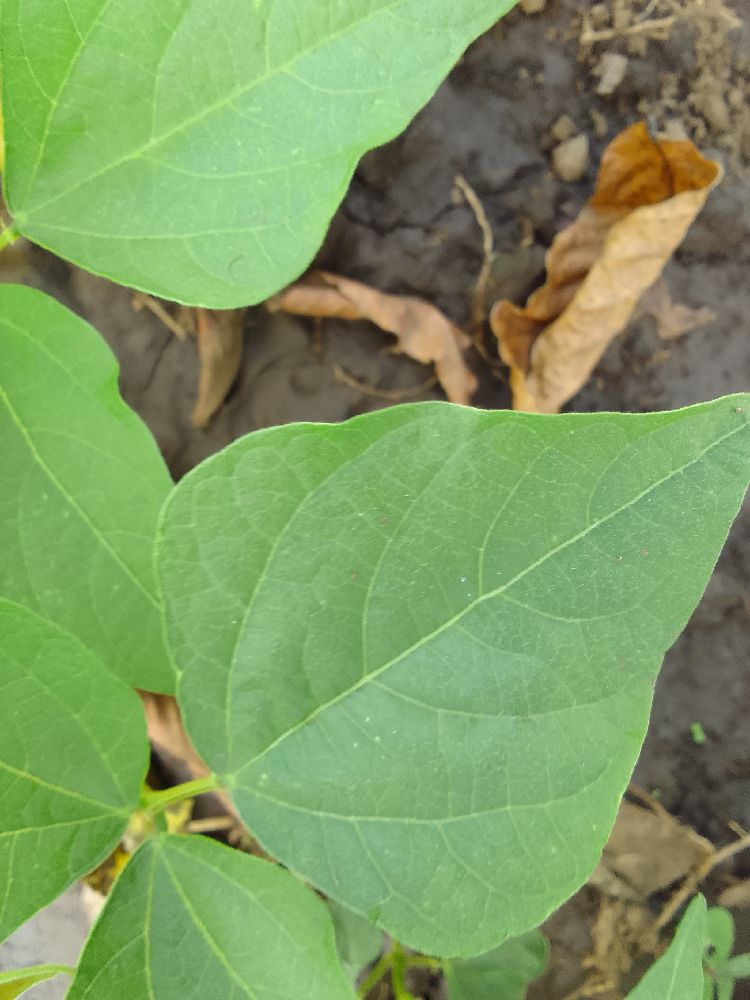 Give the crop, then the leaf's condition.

common bean, healthy
